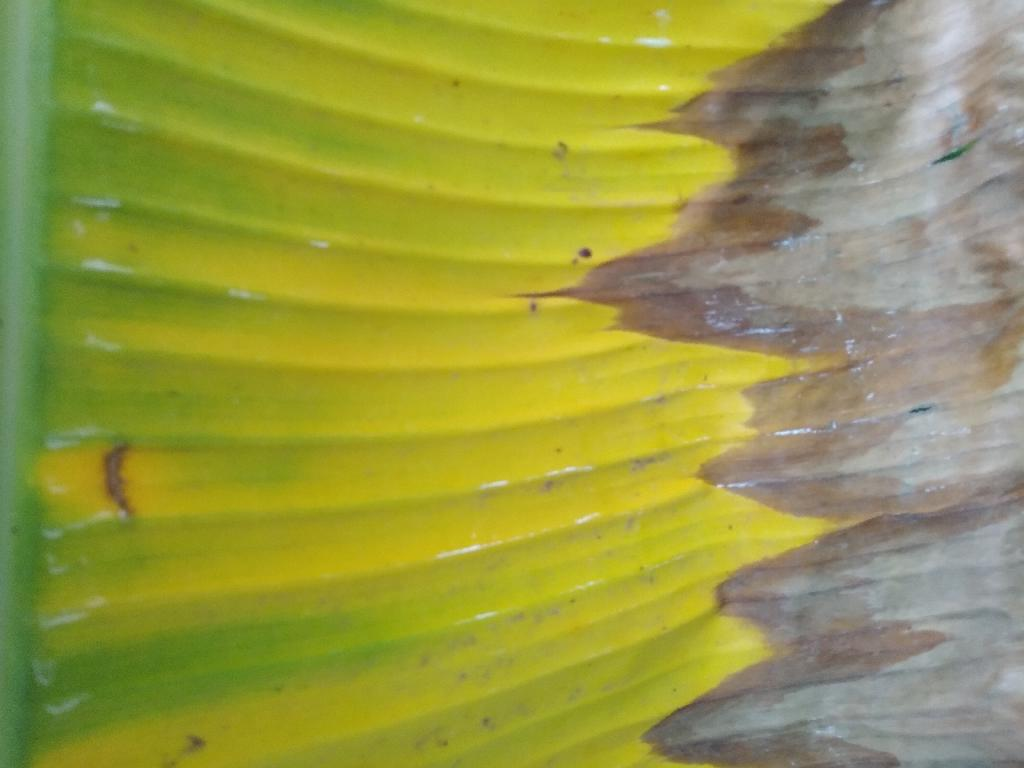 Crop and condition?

banana, fusarium wilt race 1
